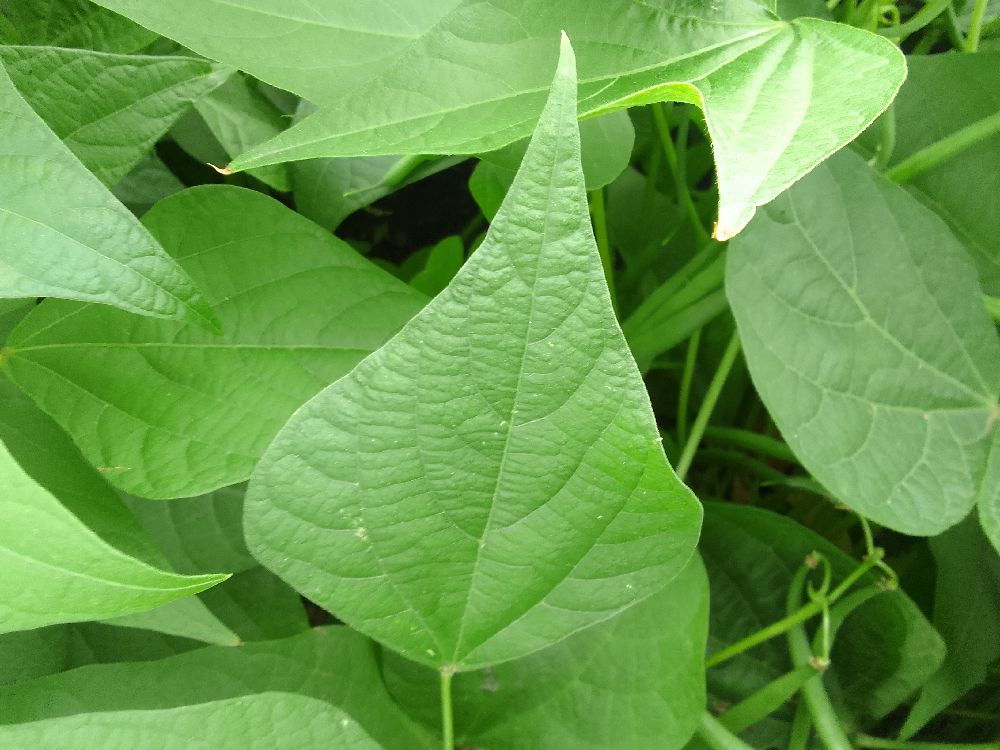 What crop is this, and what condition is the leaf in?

common bean, healthy
